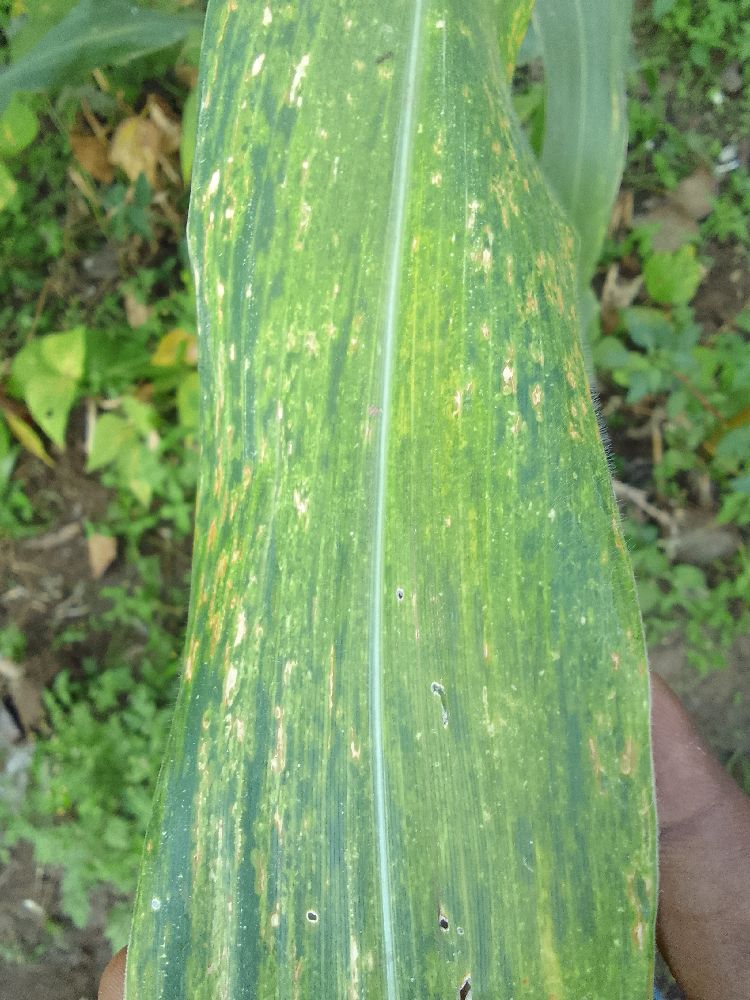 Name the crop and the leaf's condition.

maize, maize lethal necrosis
